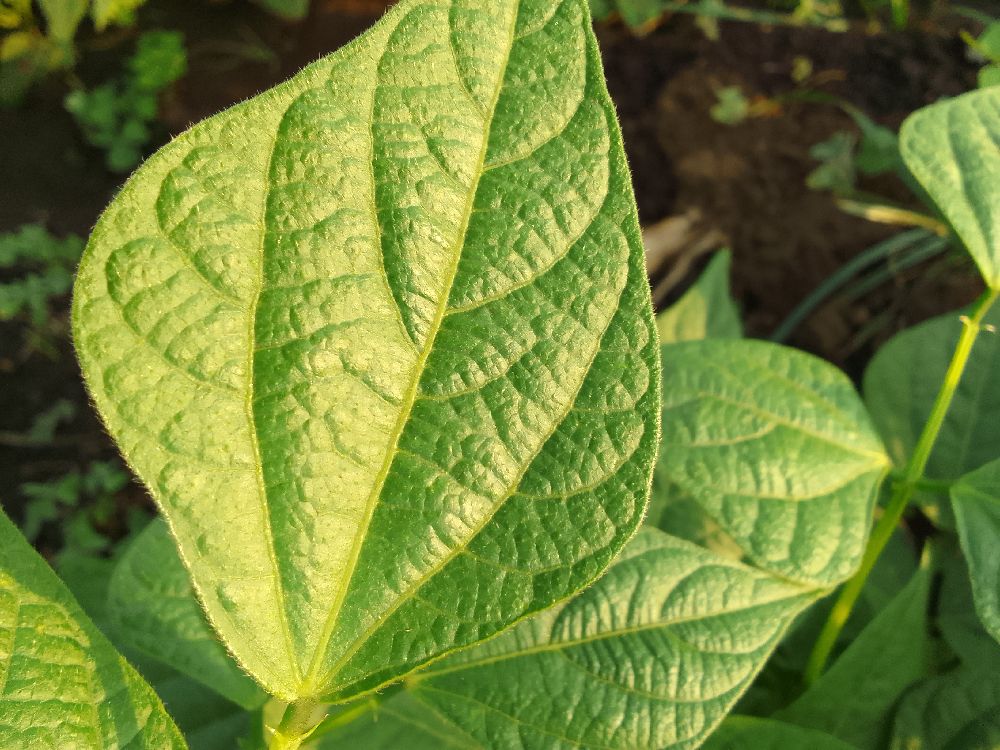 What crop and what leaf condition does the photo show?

common bean, healthy
